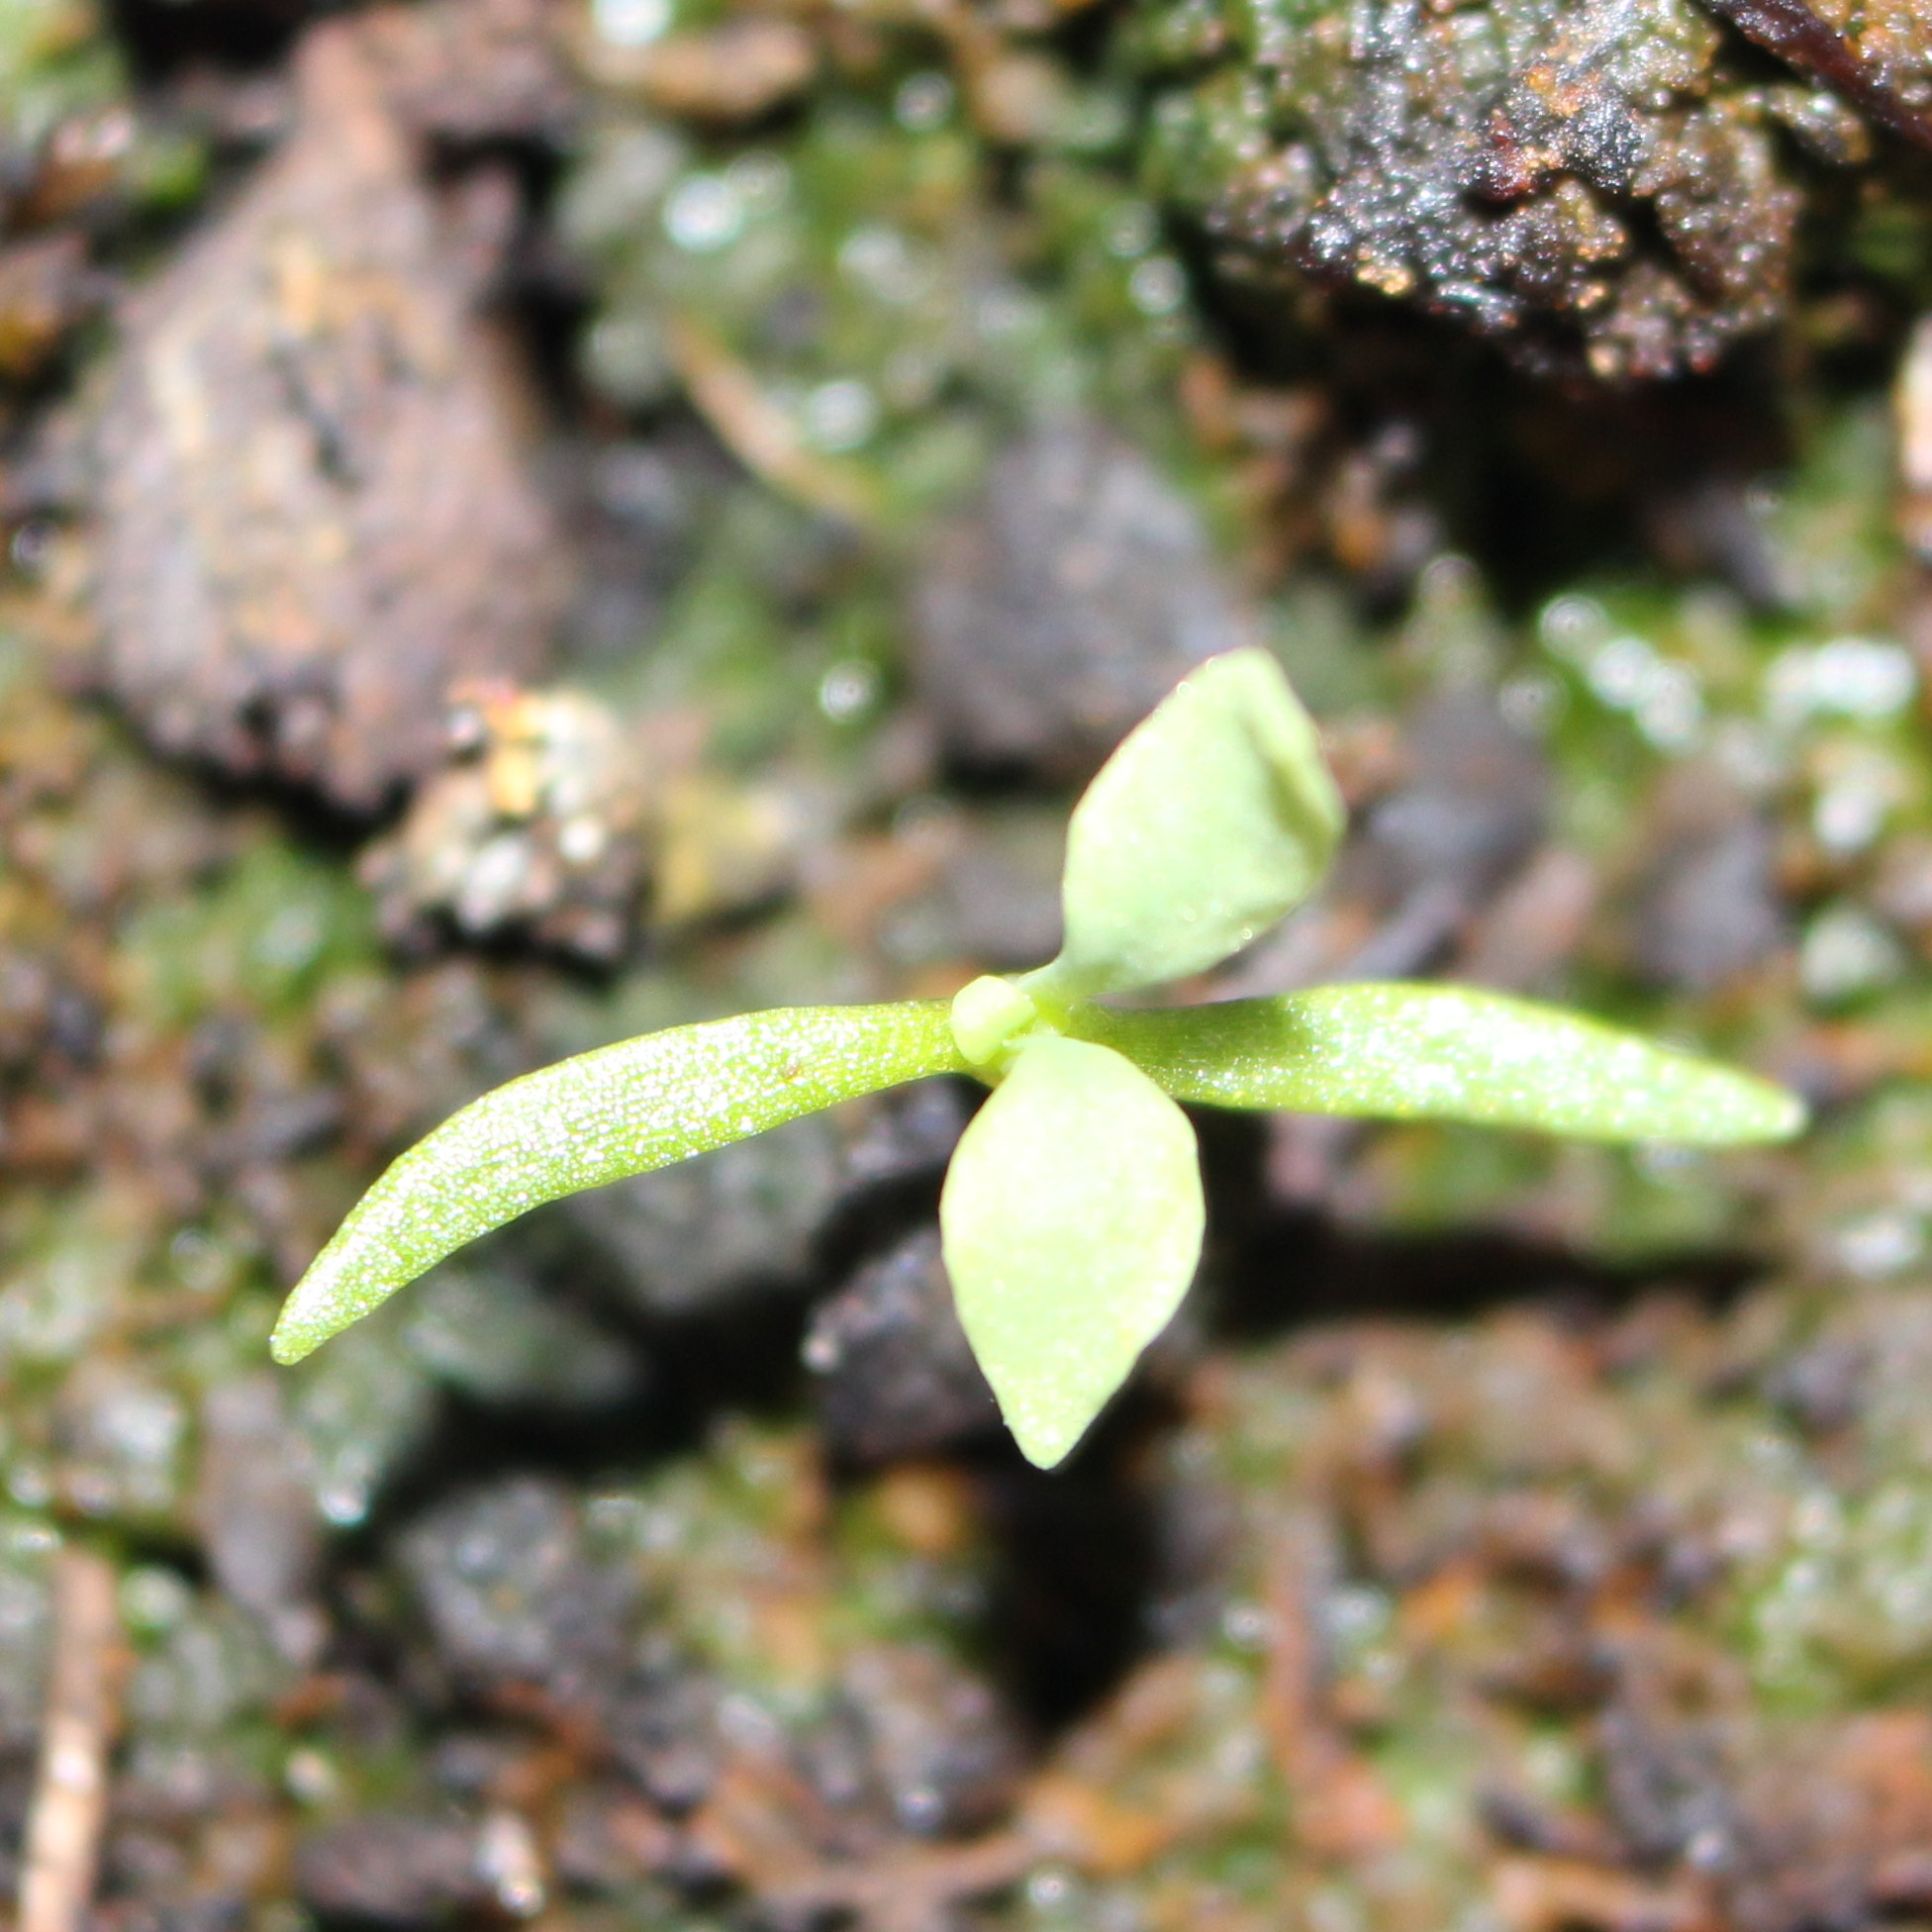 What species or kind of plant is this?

Papaver rhoeas
